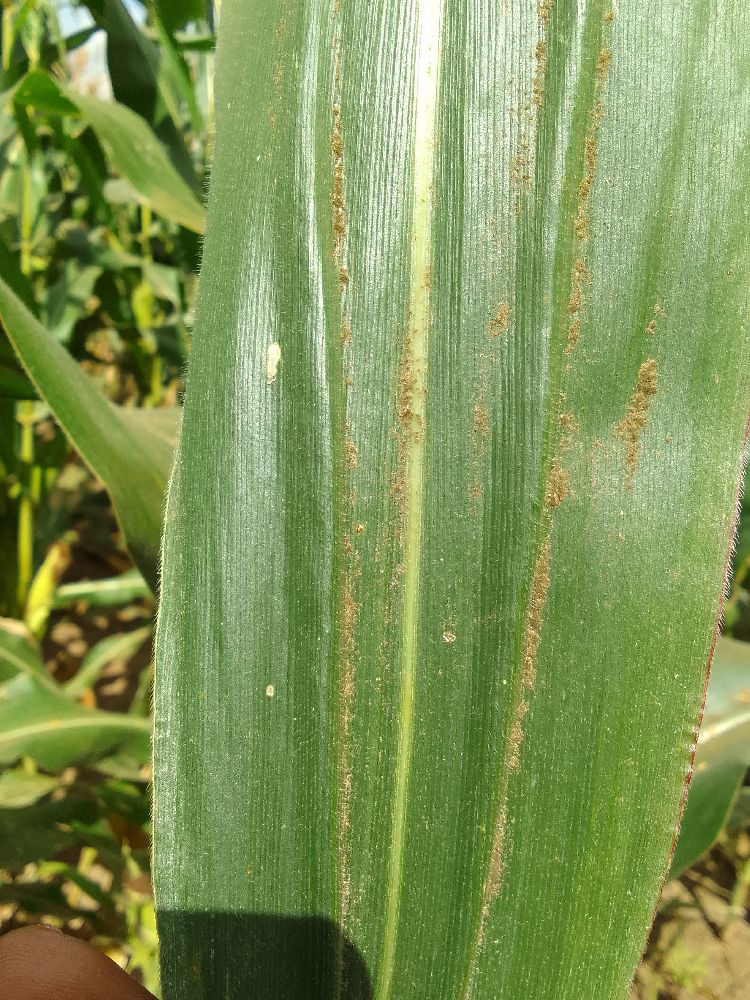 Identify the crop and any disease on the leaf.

maize, healthy
